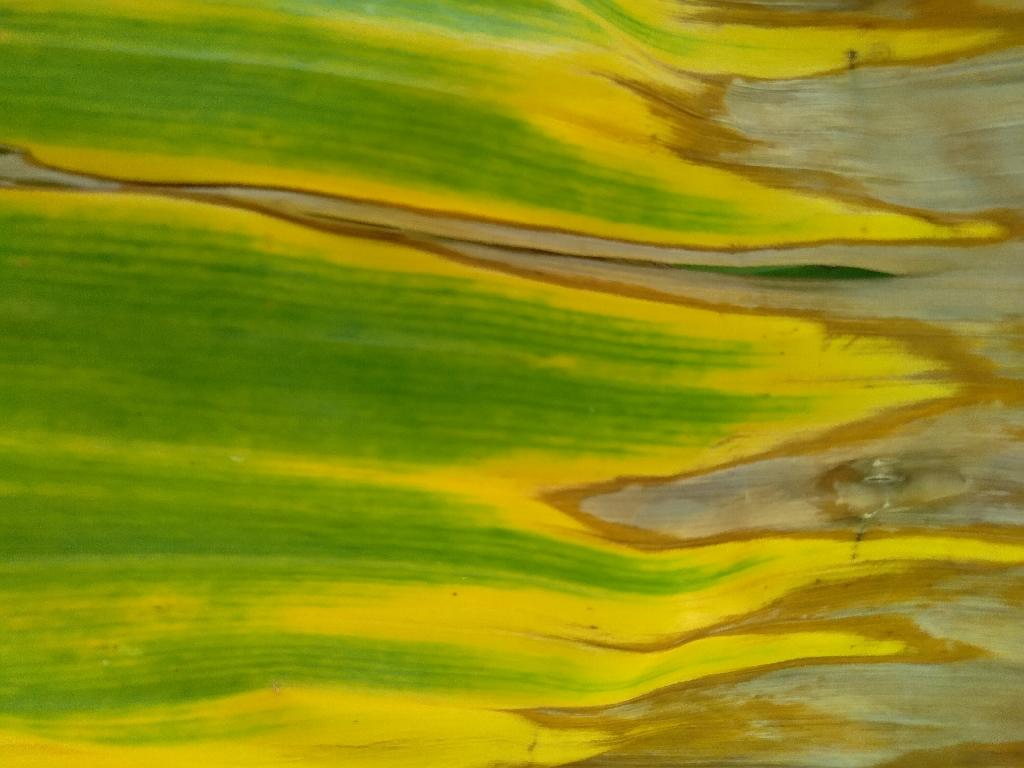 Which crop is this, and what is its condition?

banana, fusarium wilt race 1
